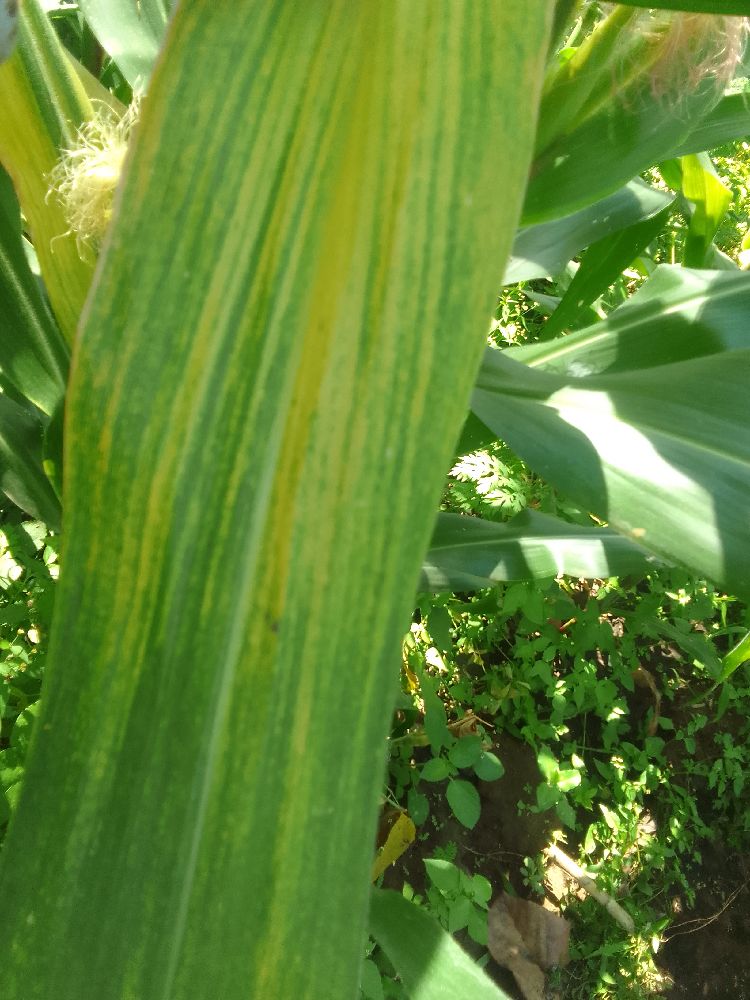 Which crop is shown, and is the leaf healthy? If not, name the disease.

maize, maize lethal necrosis
